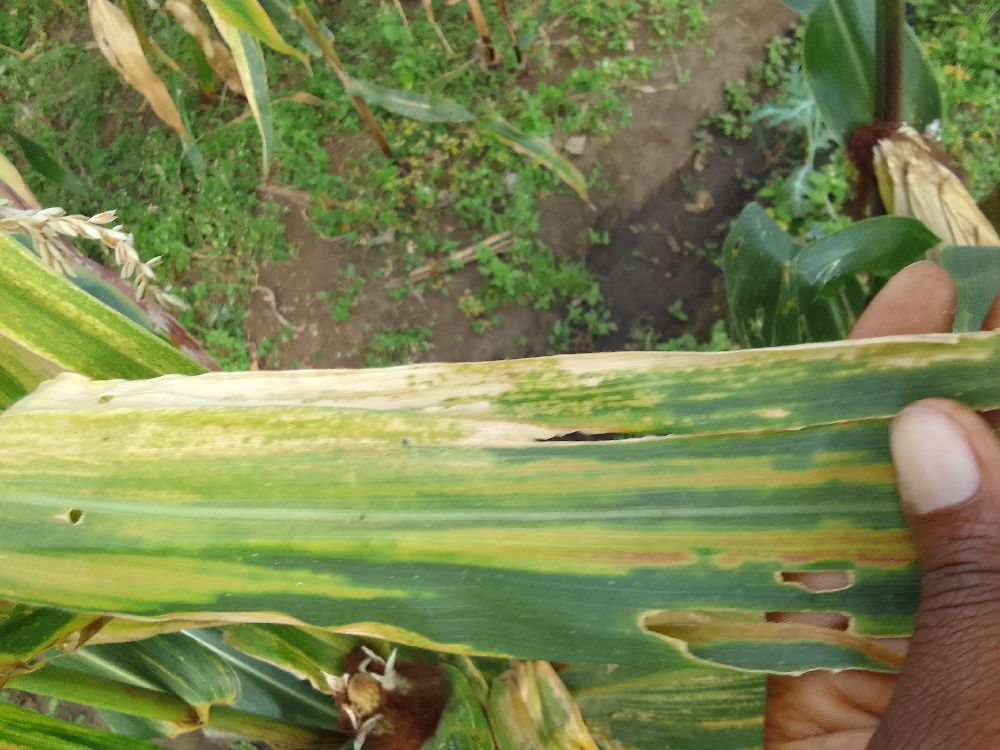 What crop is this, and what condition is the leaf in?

maize, maize lethal necrosis
